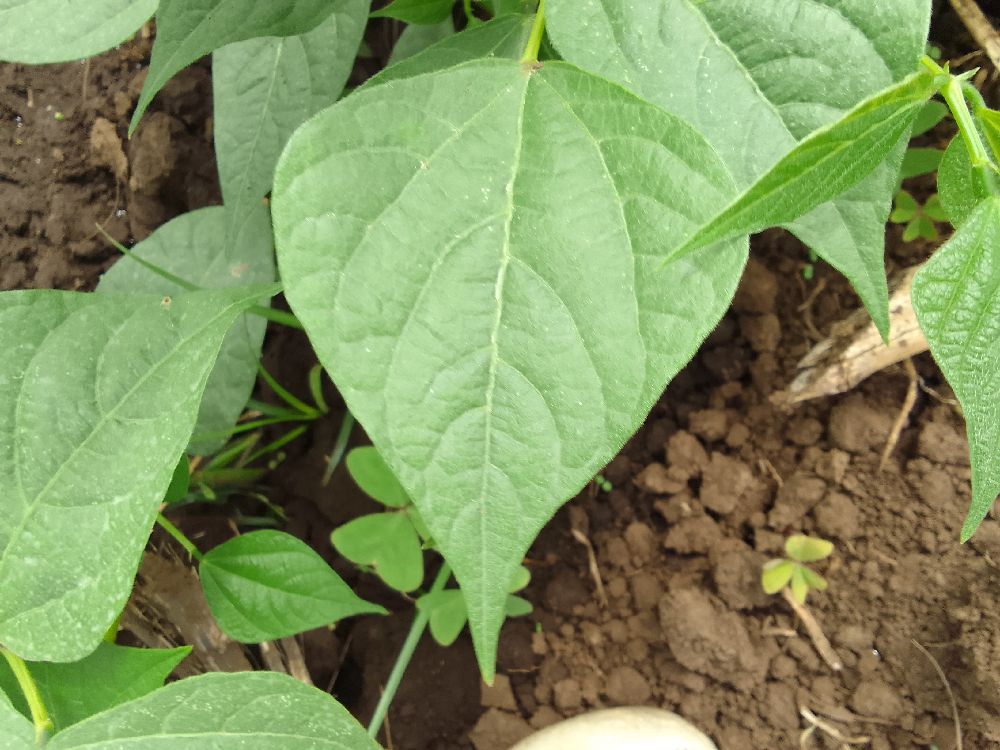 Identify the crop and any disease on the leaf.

common bean, healthy
